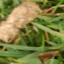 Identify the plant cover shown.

grass
